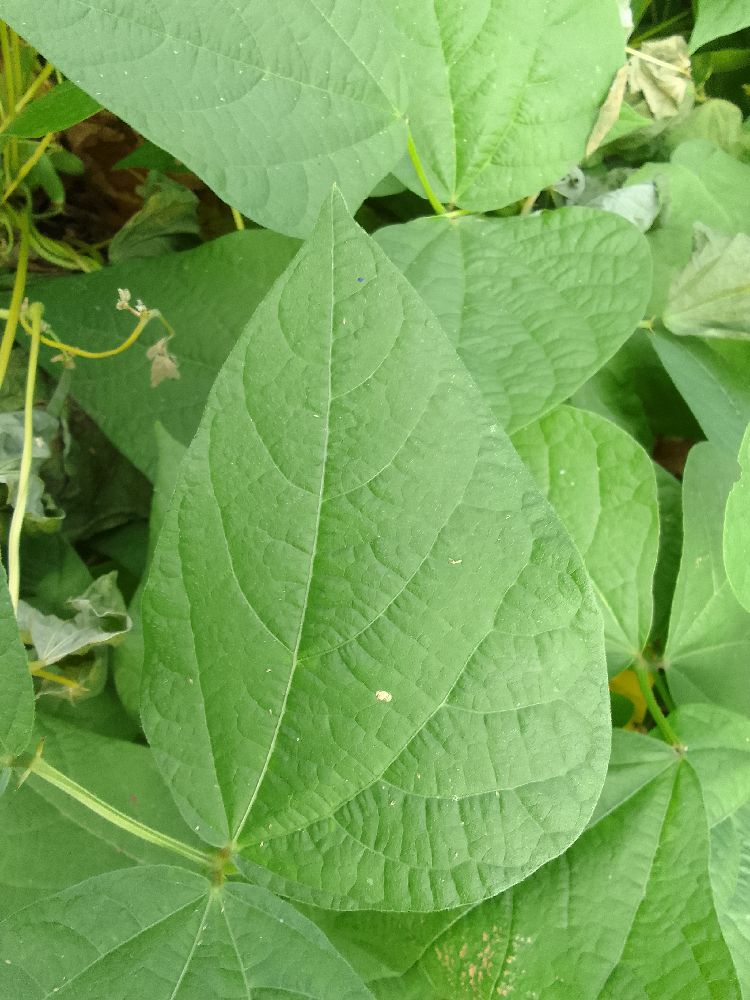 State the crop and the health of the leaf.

common bean, healthy
